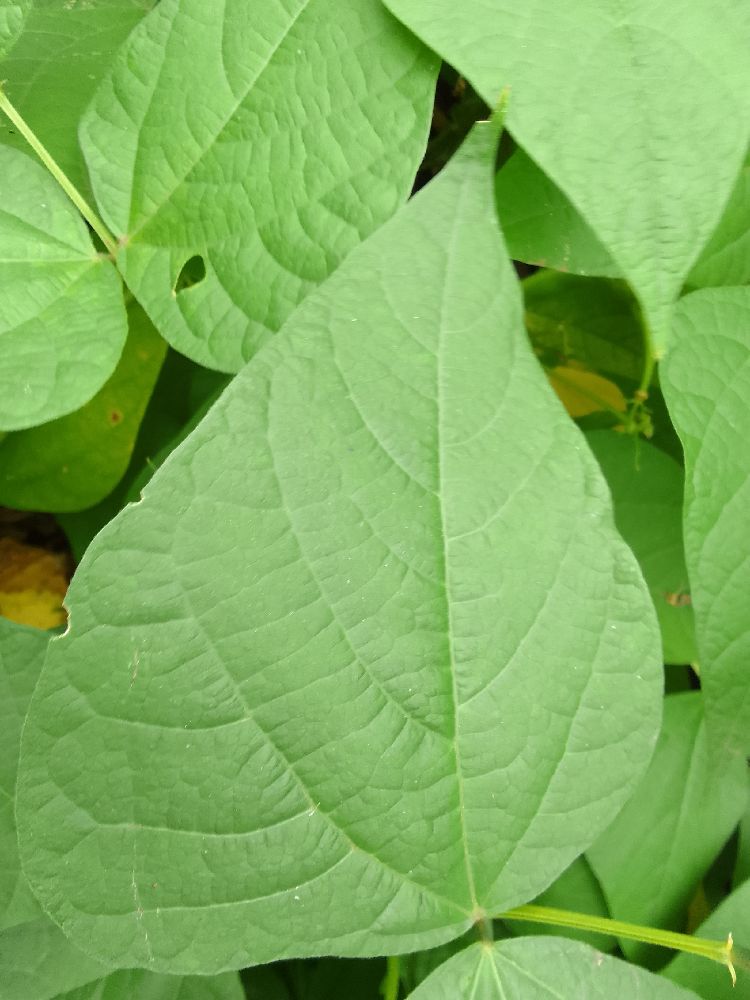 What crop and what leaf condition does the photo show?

common bean, healthy
